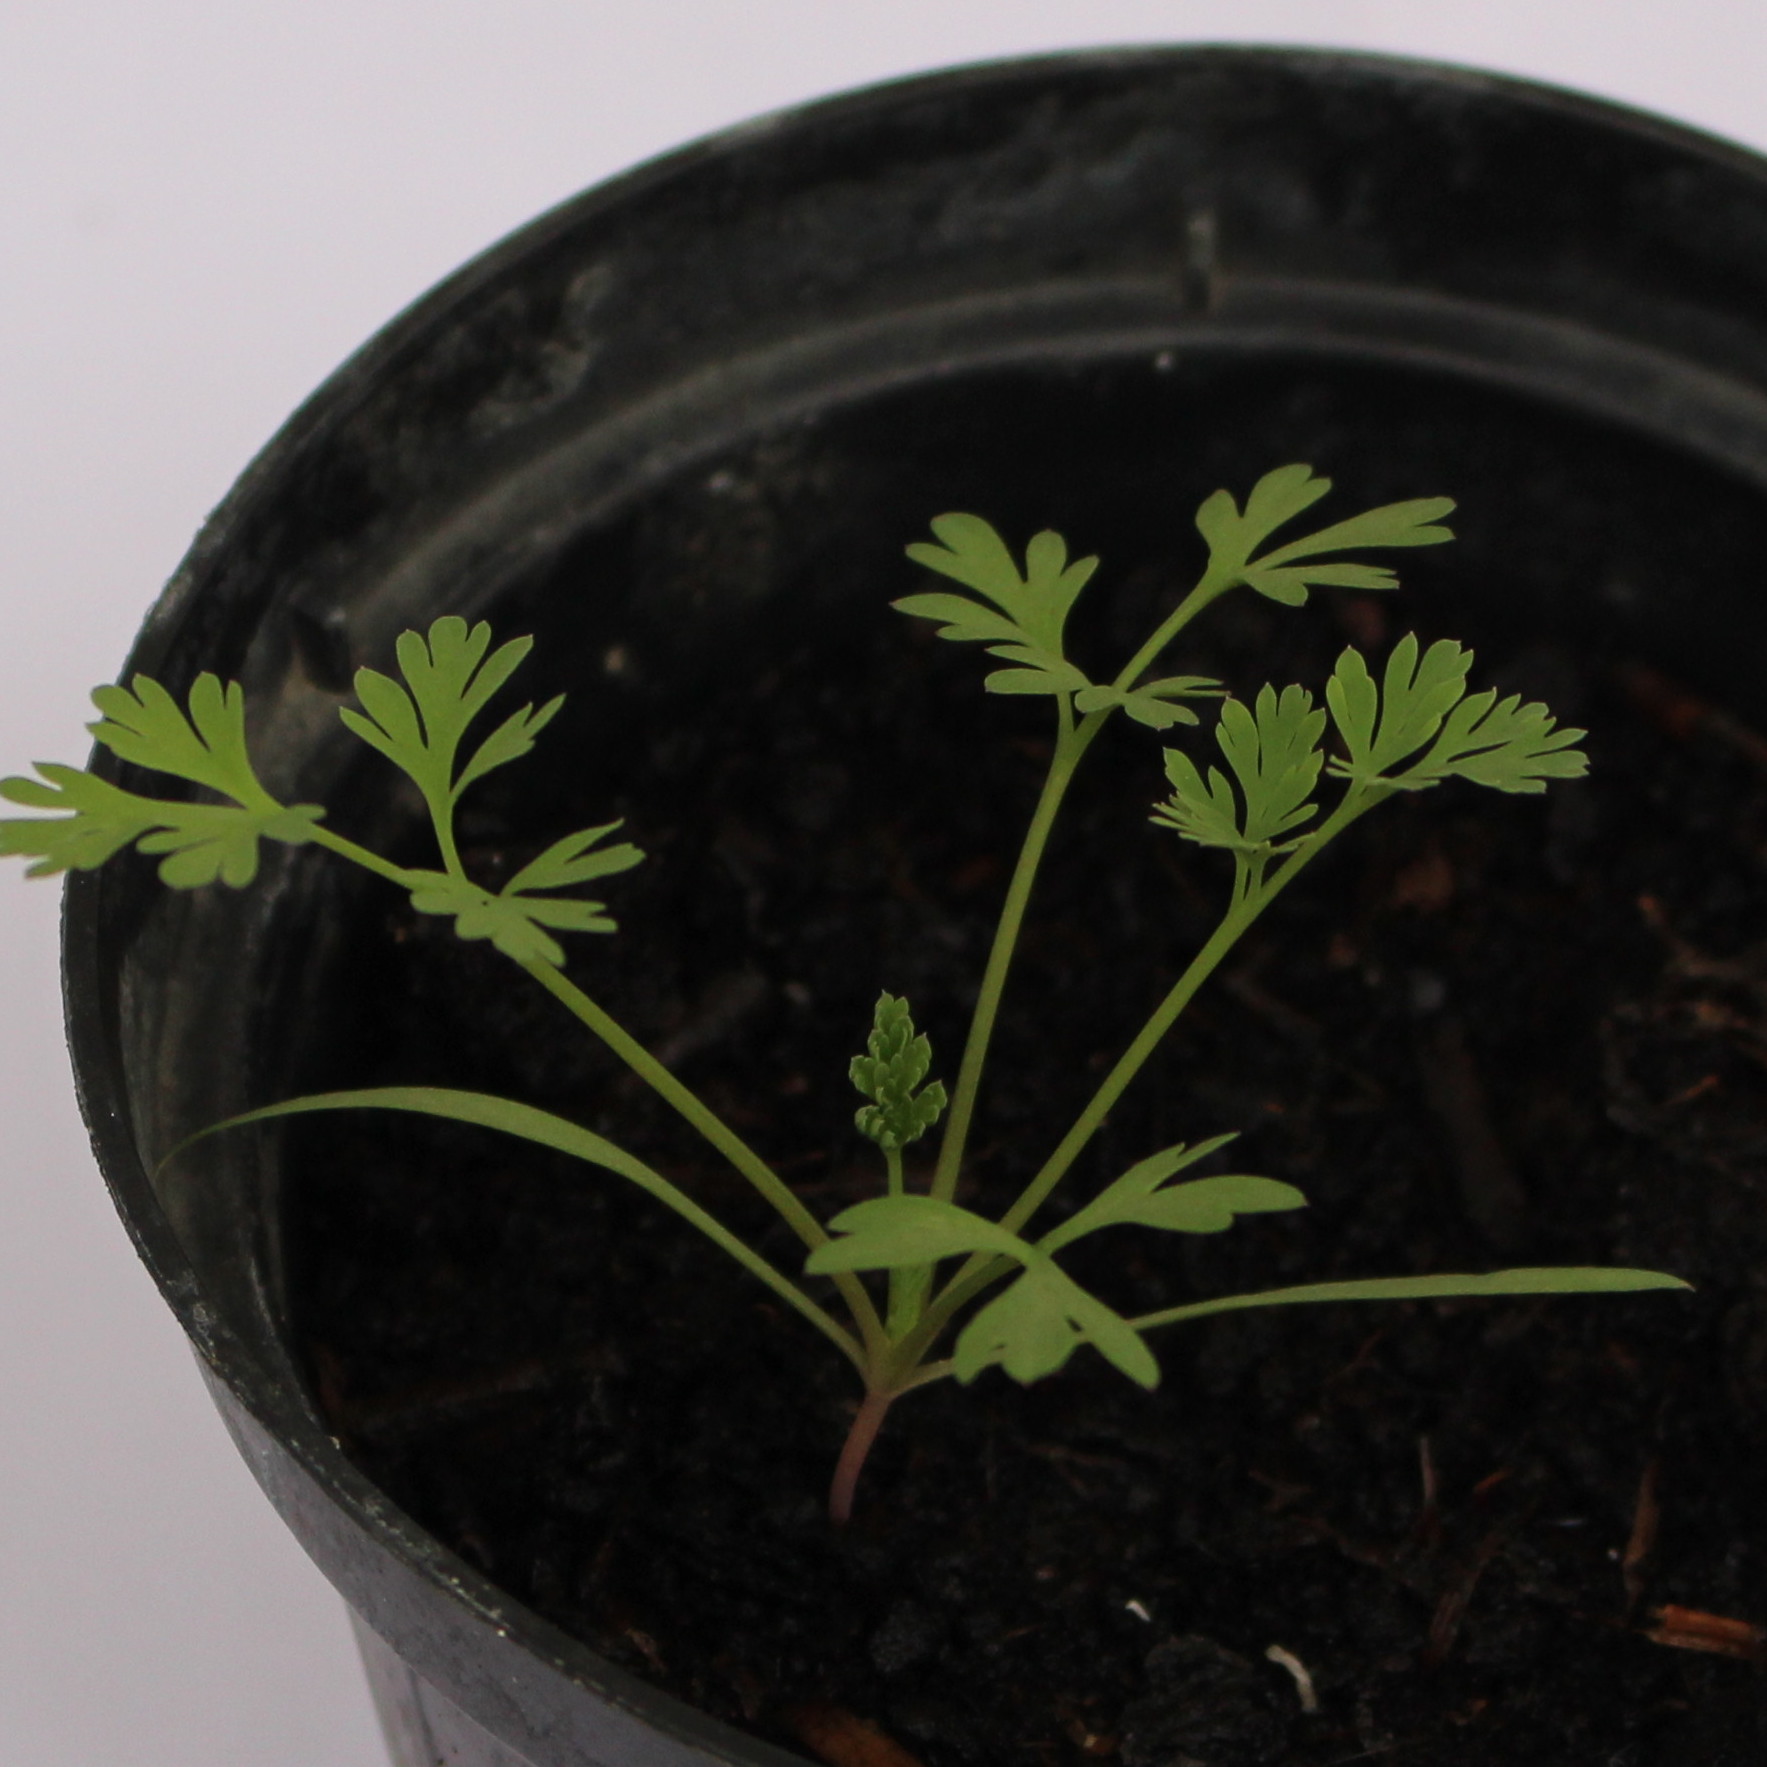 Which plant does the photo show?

Fumaria officinalis
